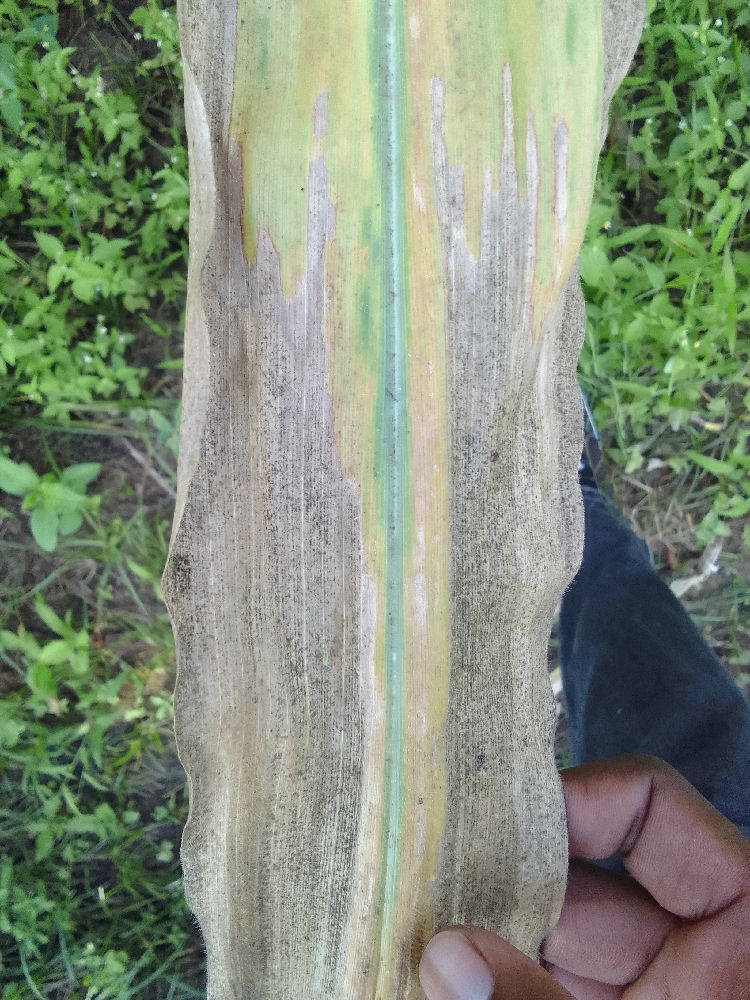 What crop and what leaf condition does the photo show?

maize, maize lethal necrosis
